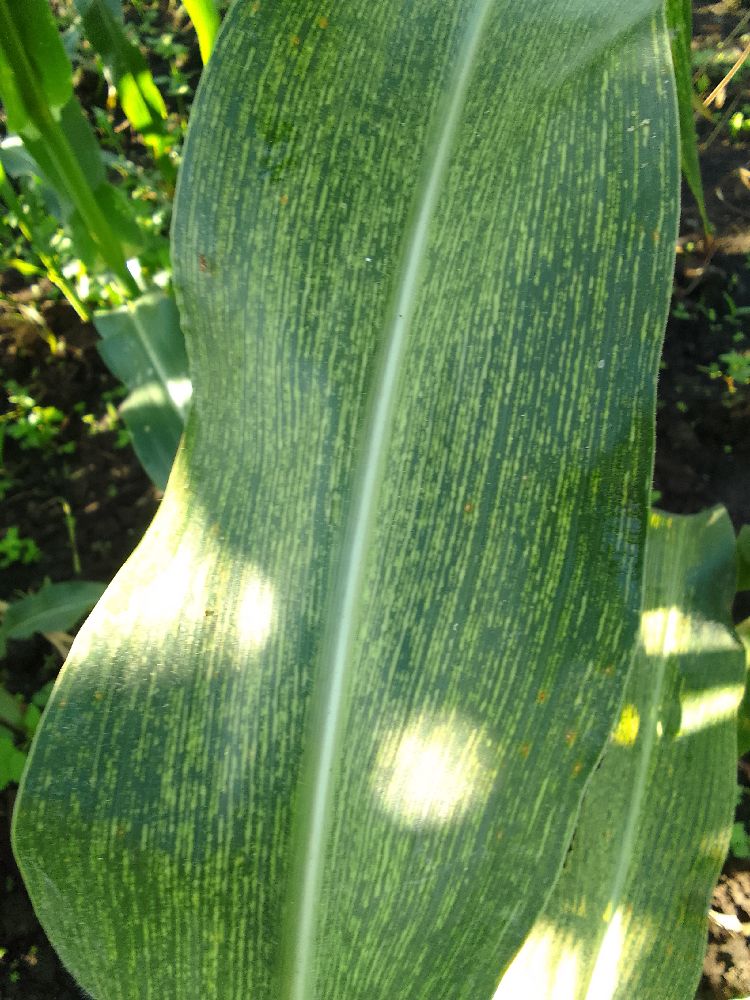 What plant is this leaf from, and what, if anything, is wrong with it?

maize, maize streak virus
